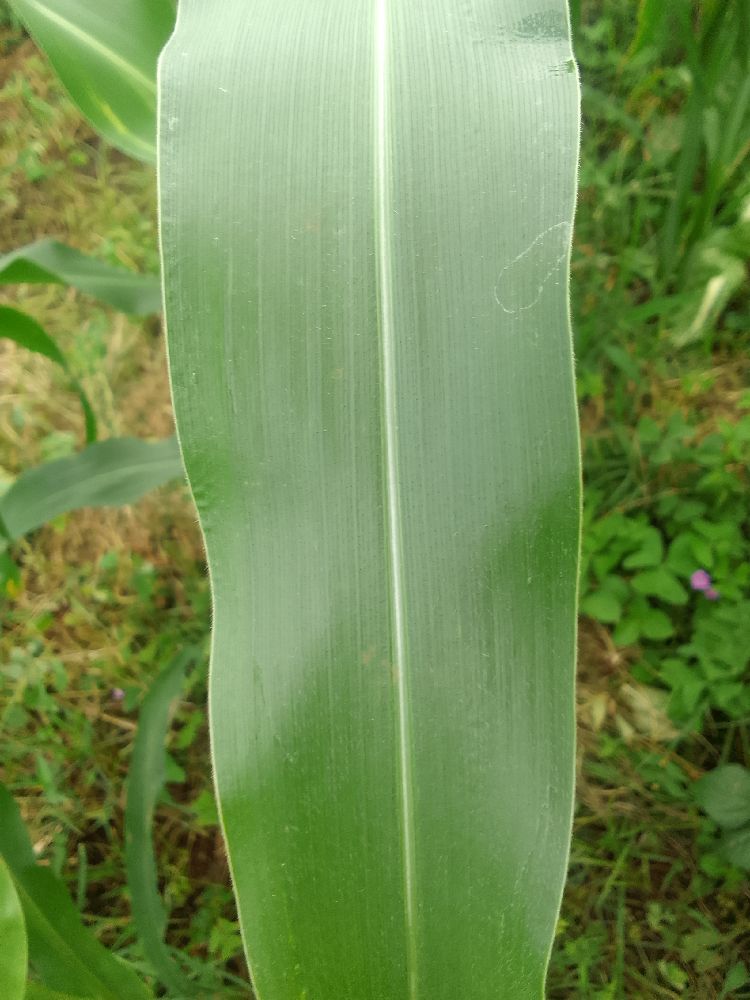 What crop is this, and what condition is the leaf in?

maize, healthy
